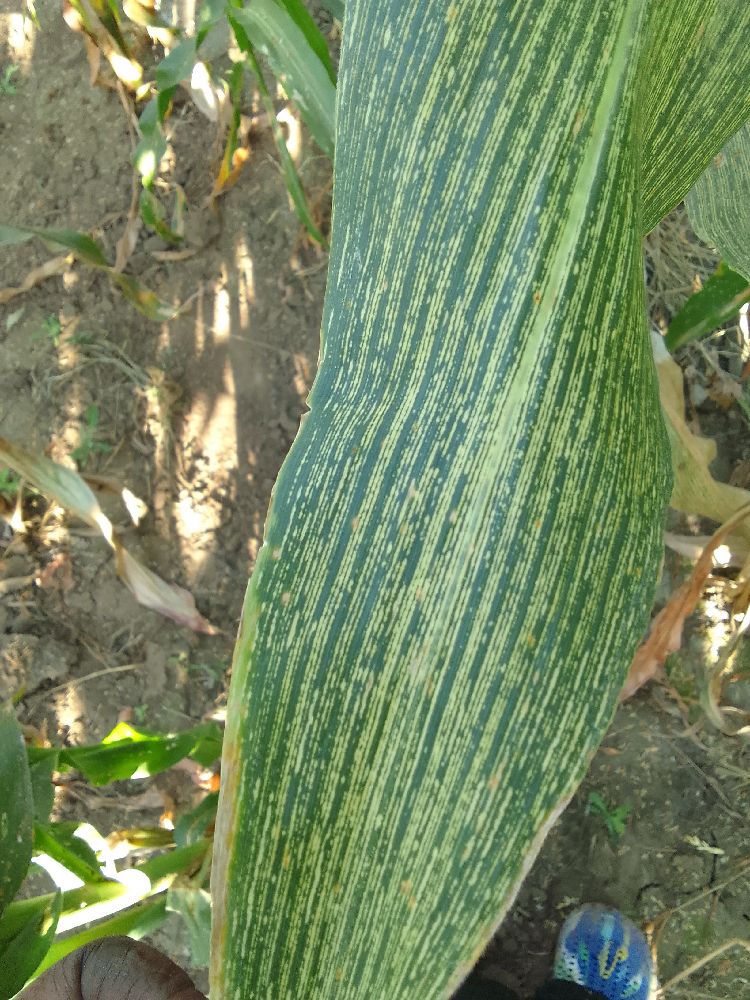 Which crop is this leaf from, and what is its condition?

maize, maize streak virus
